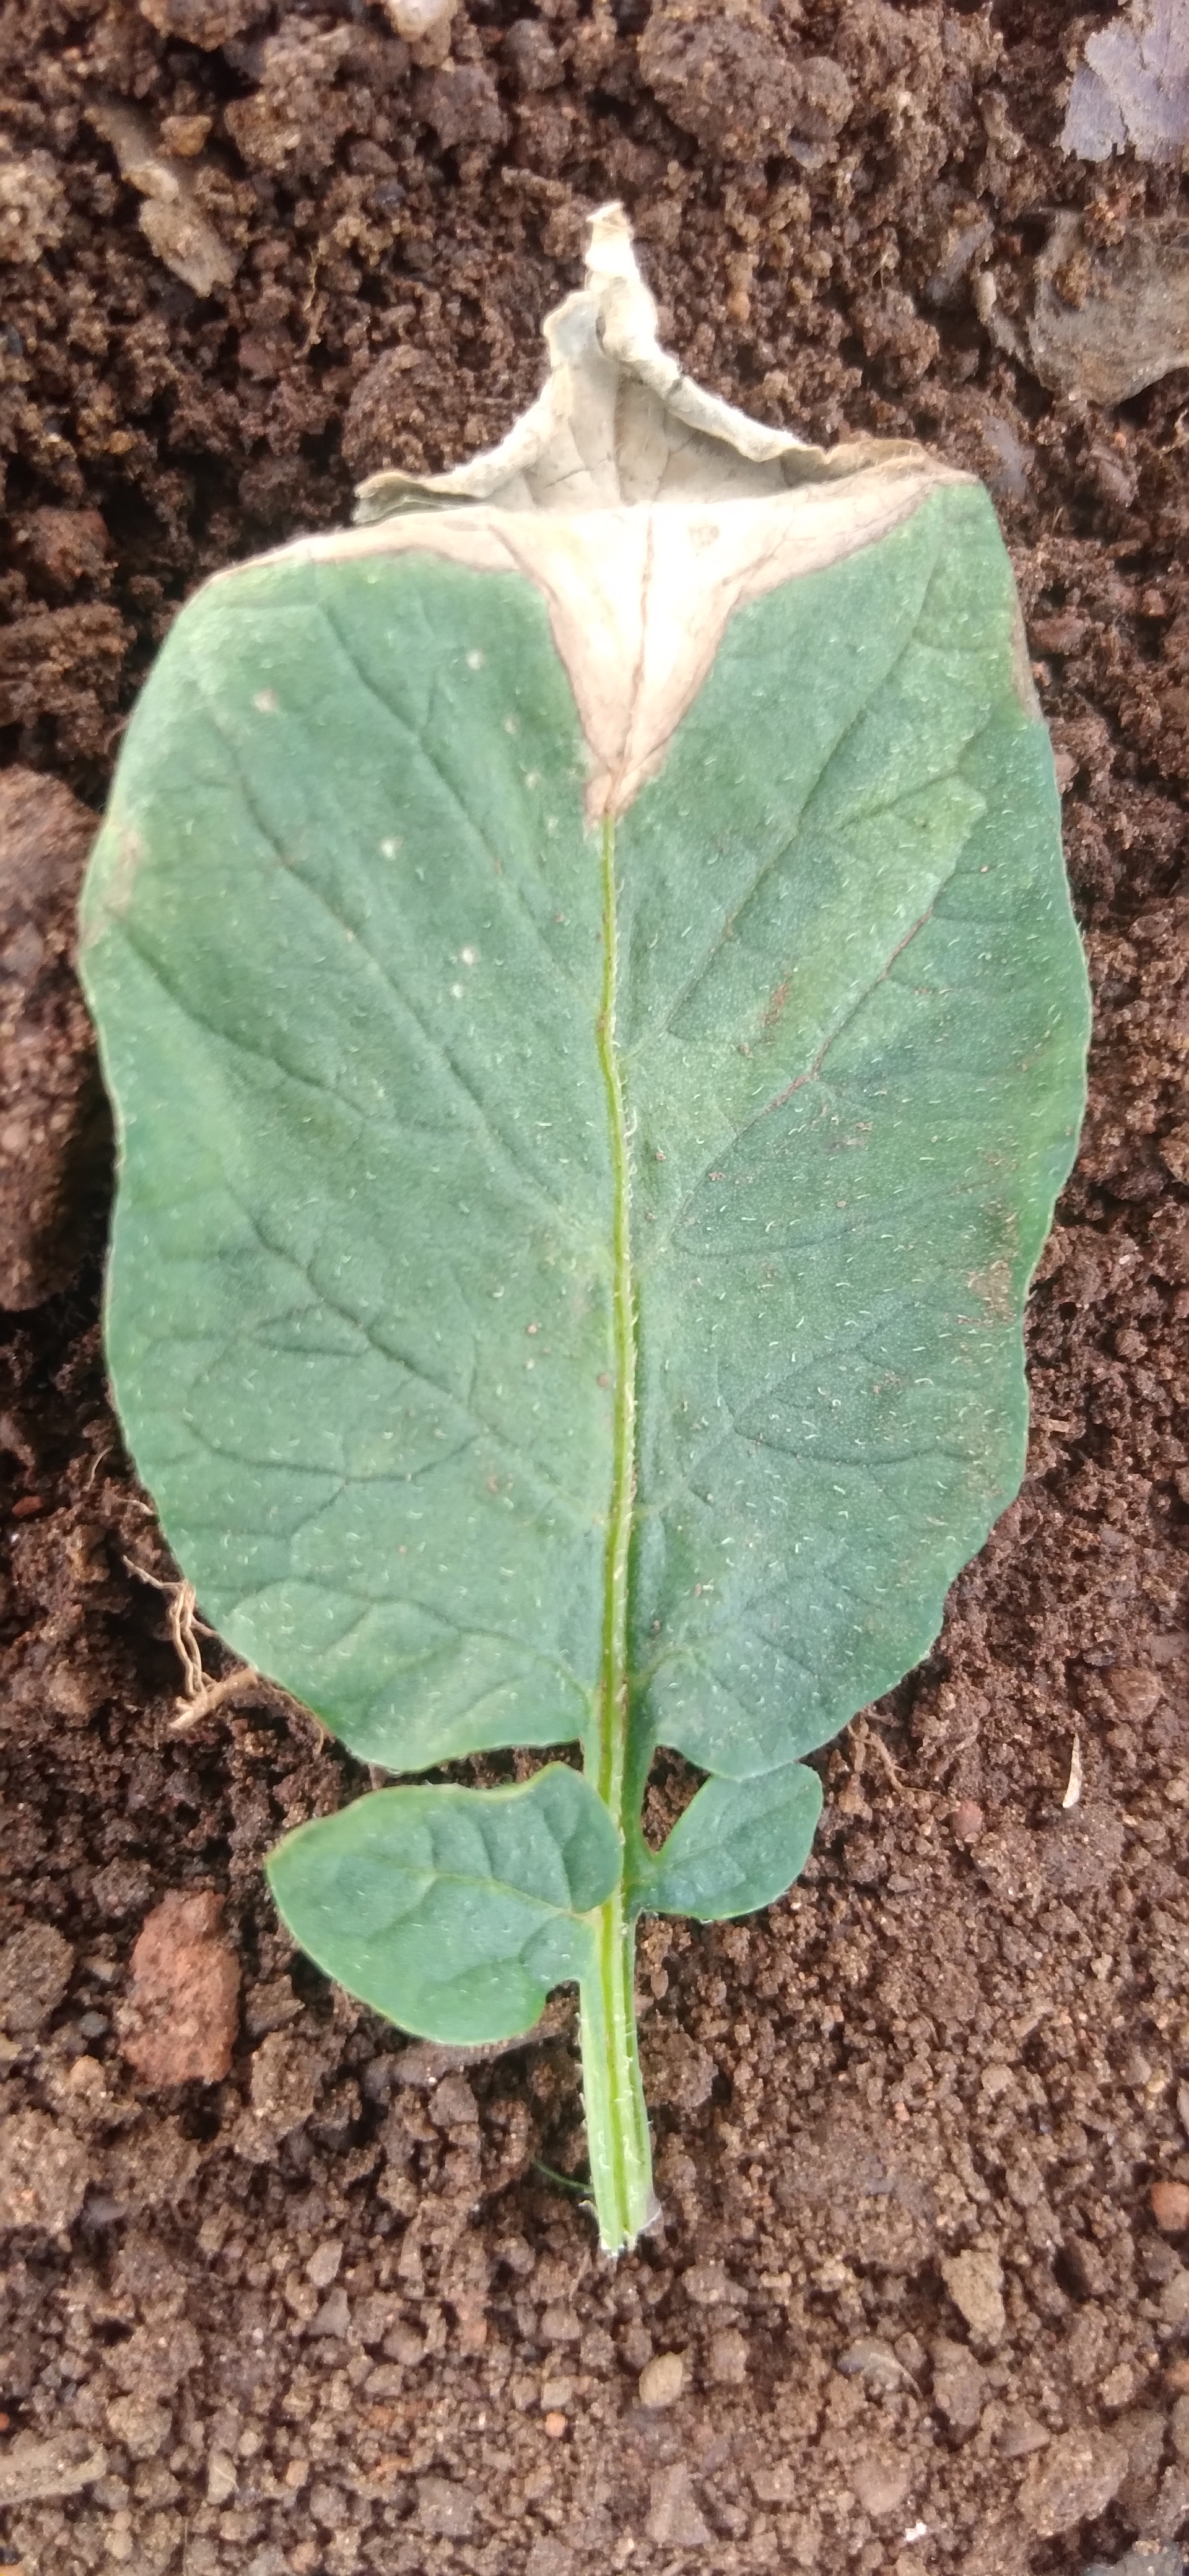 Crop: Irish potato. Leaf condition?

early blight
